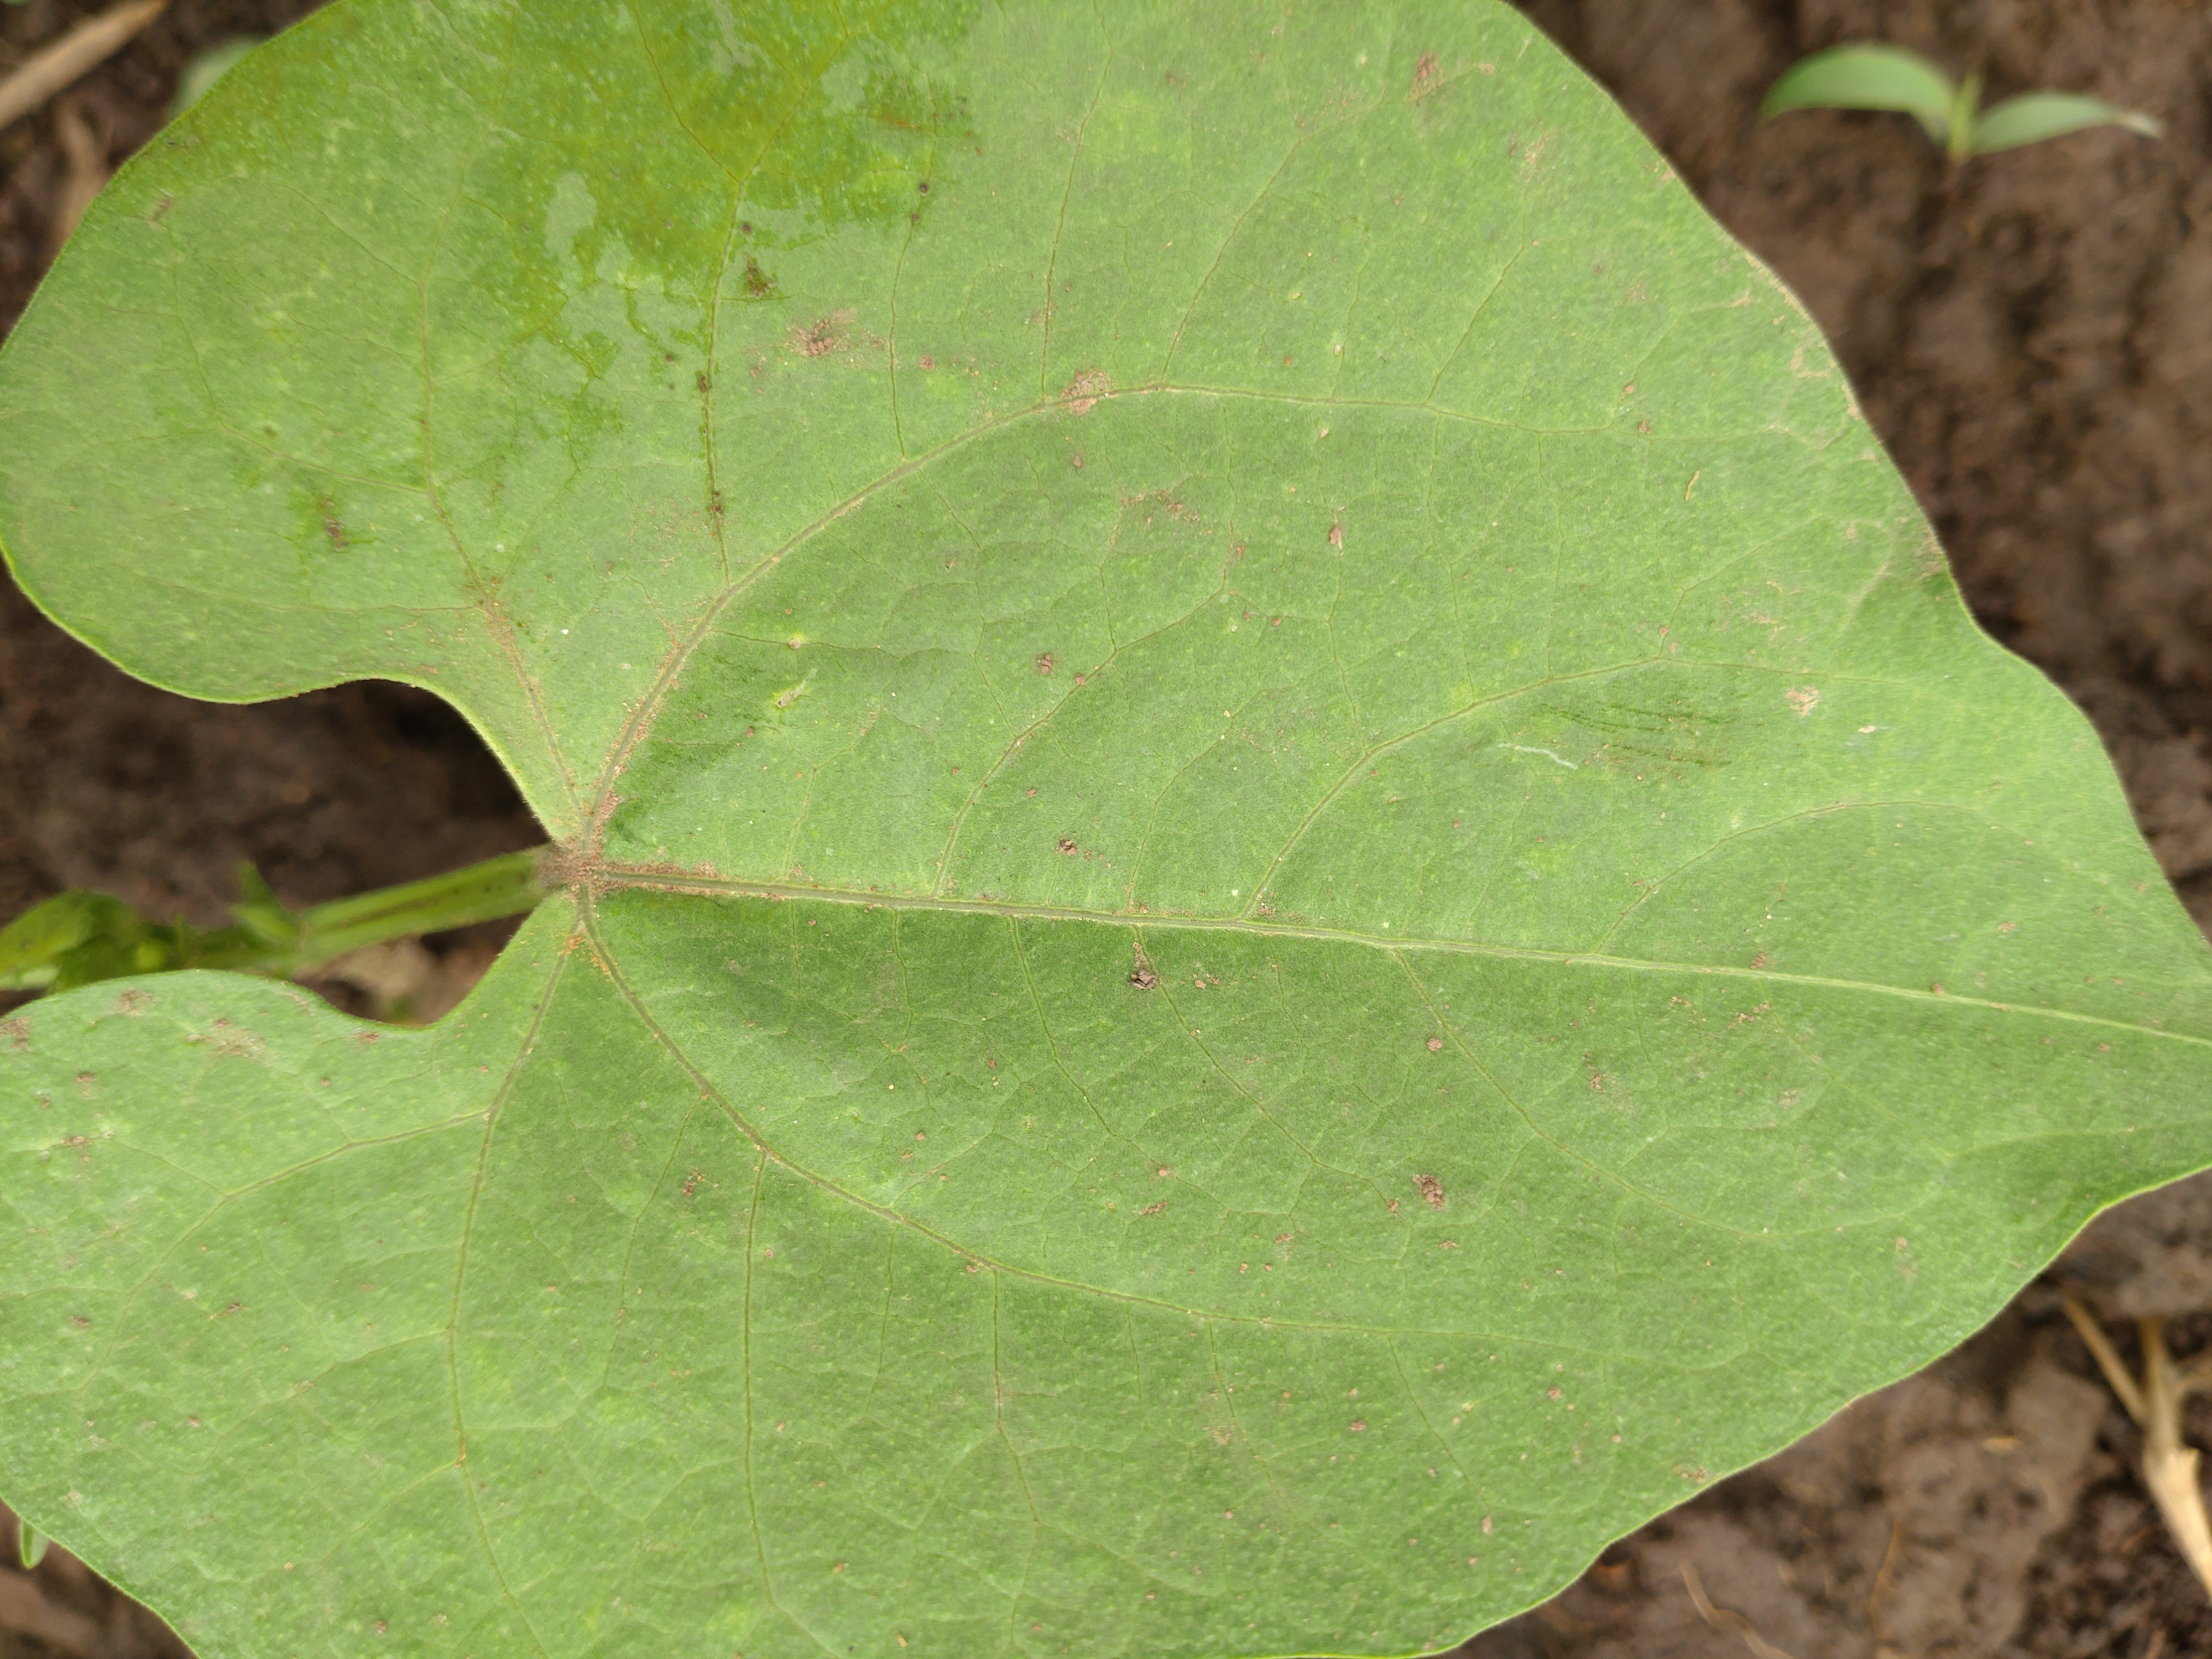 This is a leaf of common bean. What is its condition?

healthy
